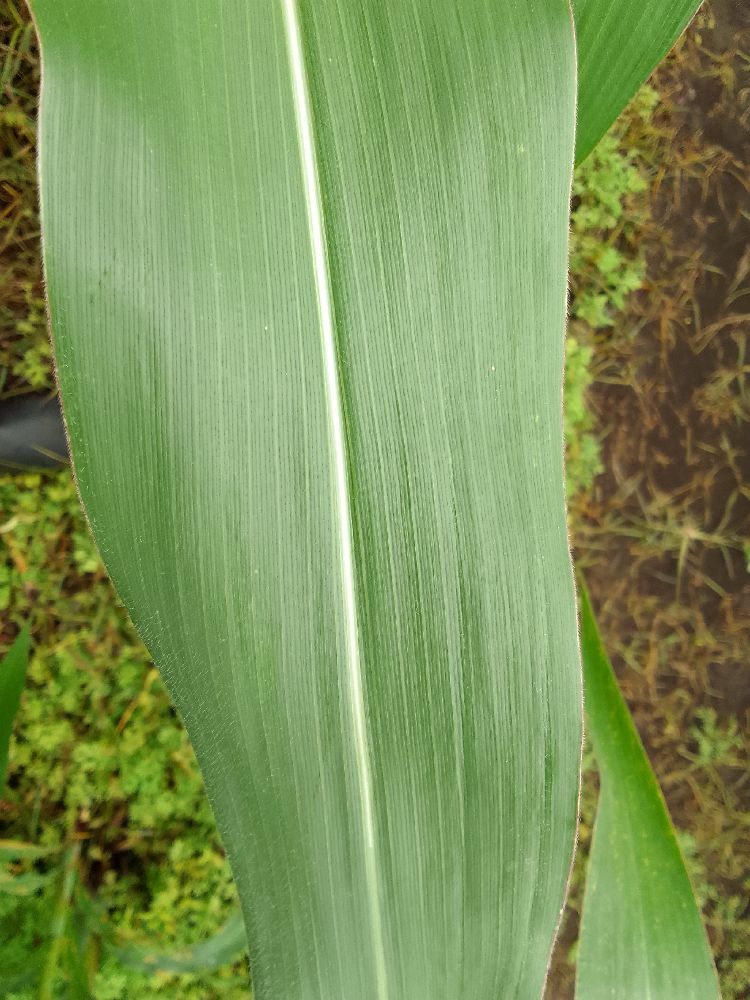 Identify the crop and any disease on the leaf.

maize, healthy
